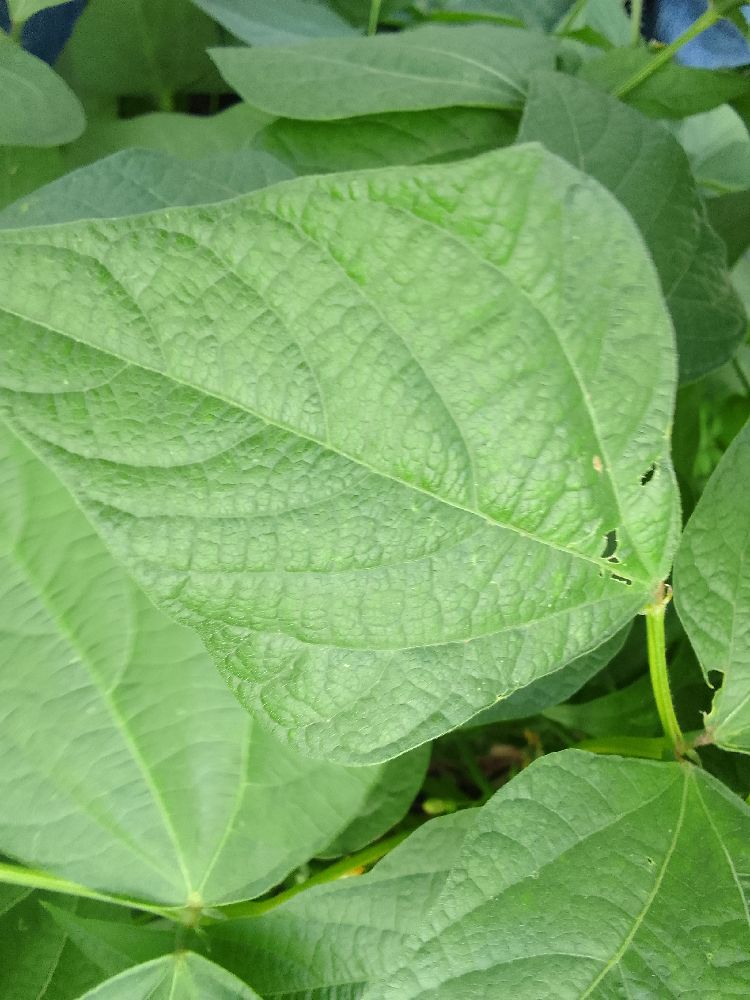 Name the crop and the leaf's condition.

common bean, healthy
